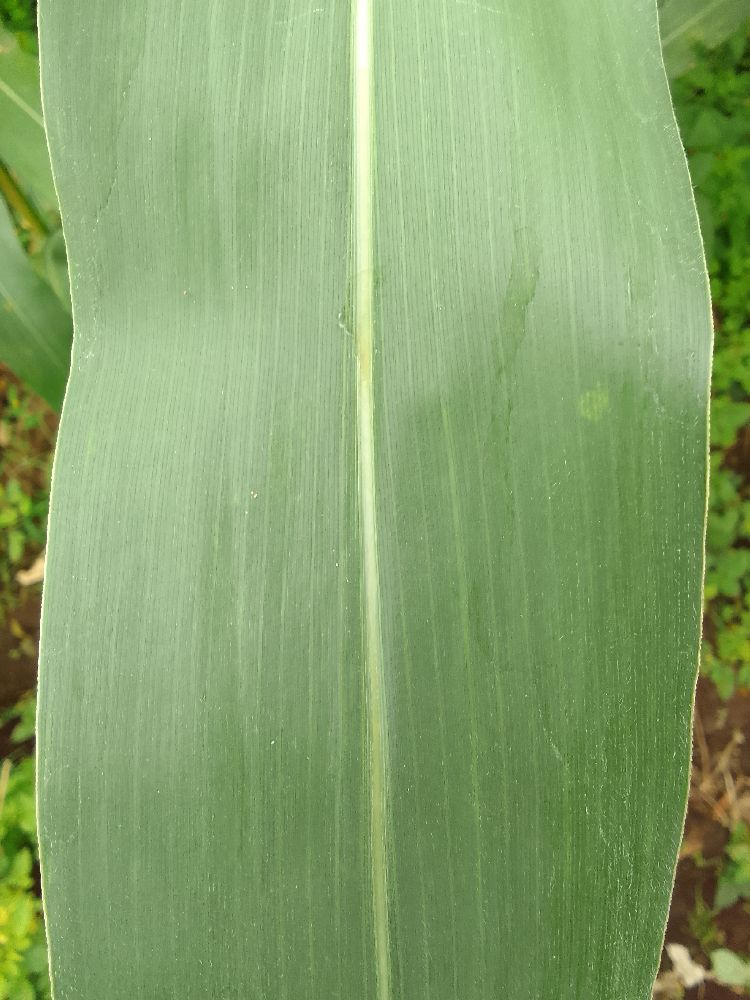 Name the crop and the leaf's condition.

maize, healthy
